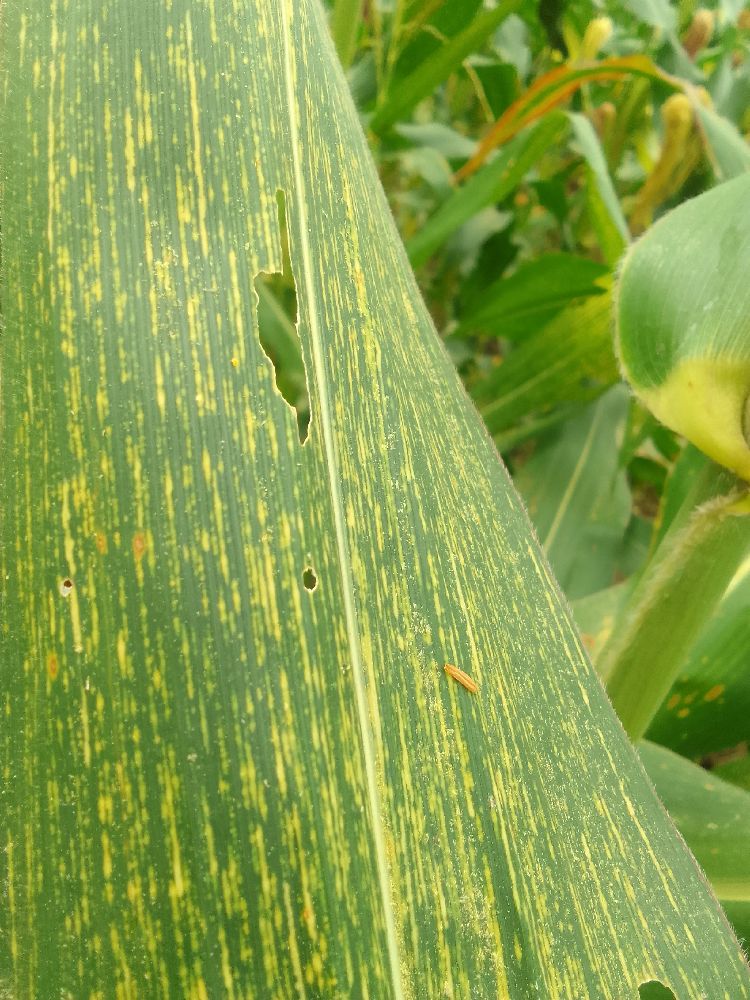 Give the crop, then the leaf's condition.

maize, maize streak virus
